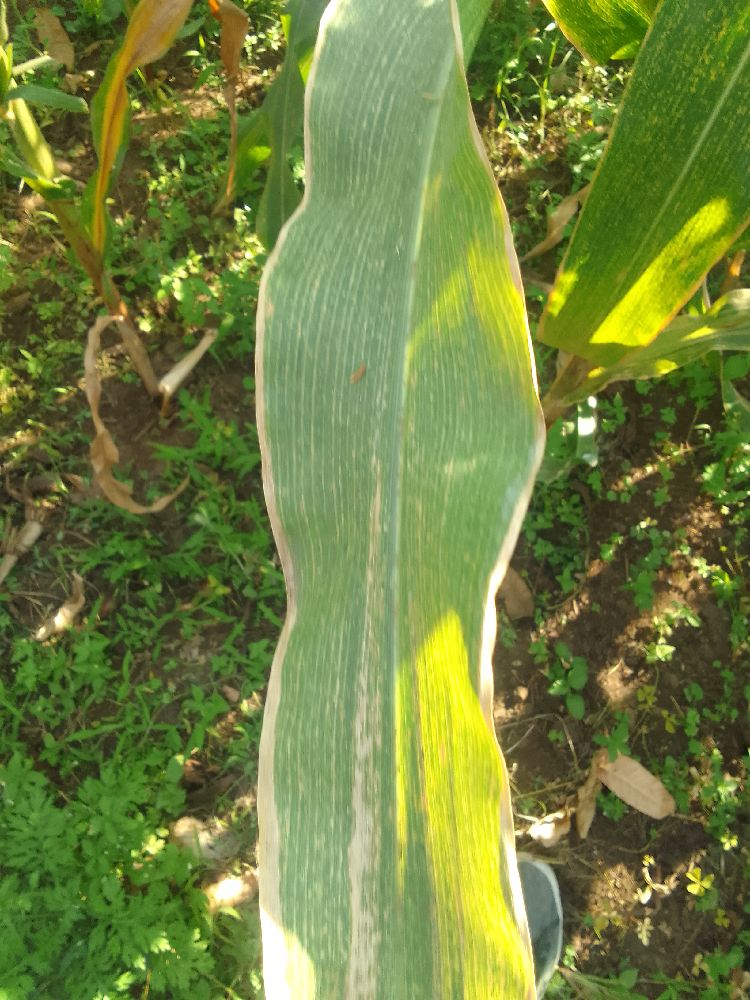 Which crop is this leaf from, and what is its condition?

maize, maize lethal necrosis
